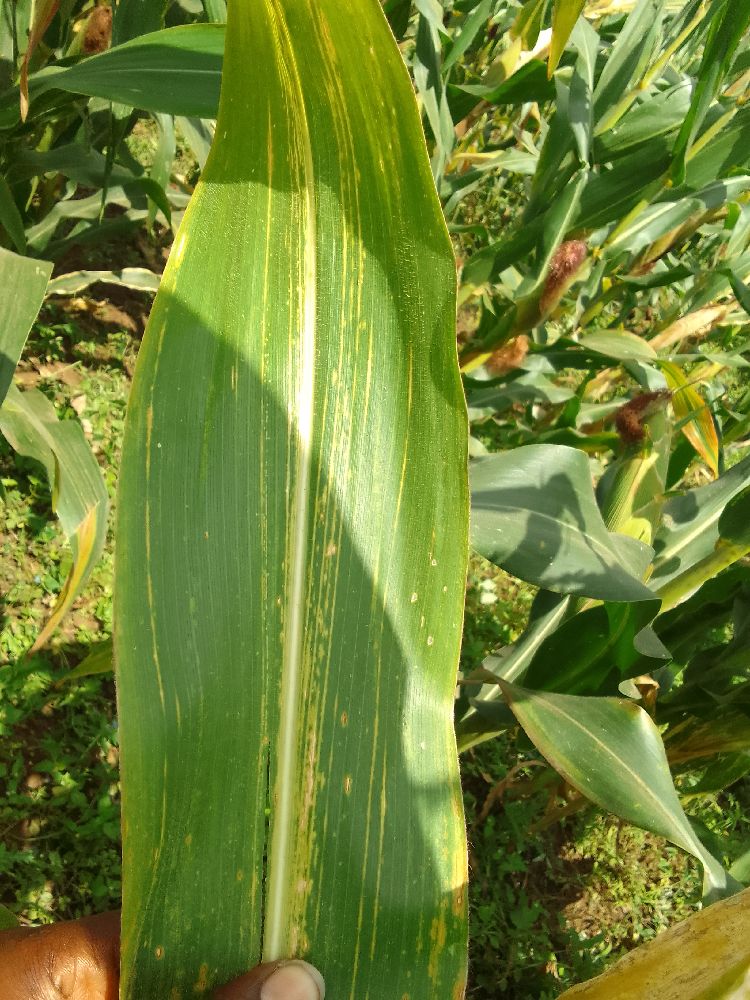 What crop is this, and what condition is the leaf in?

maize, maize lethal necrosis
